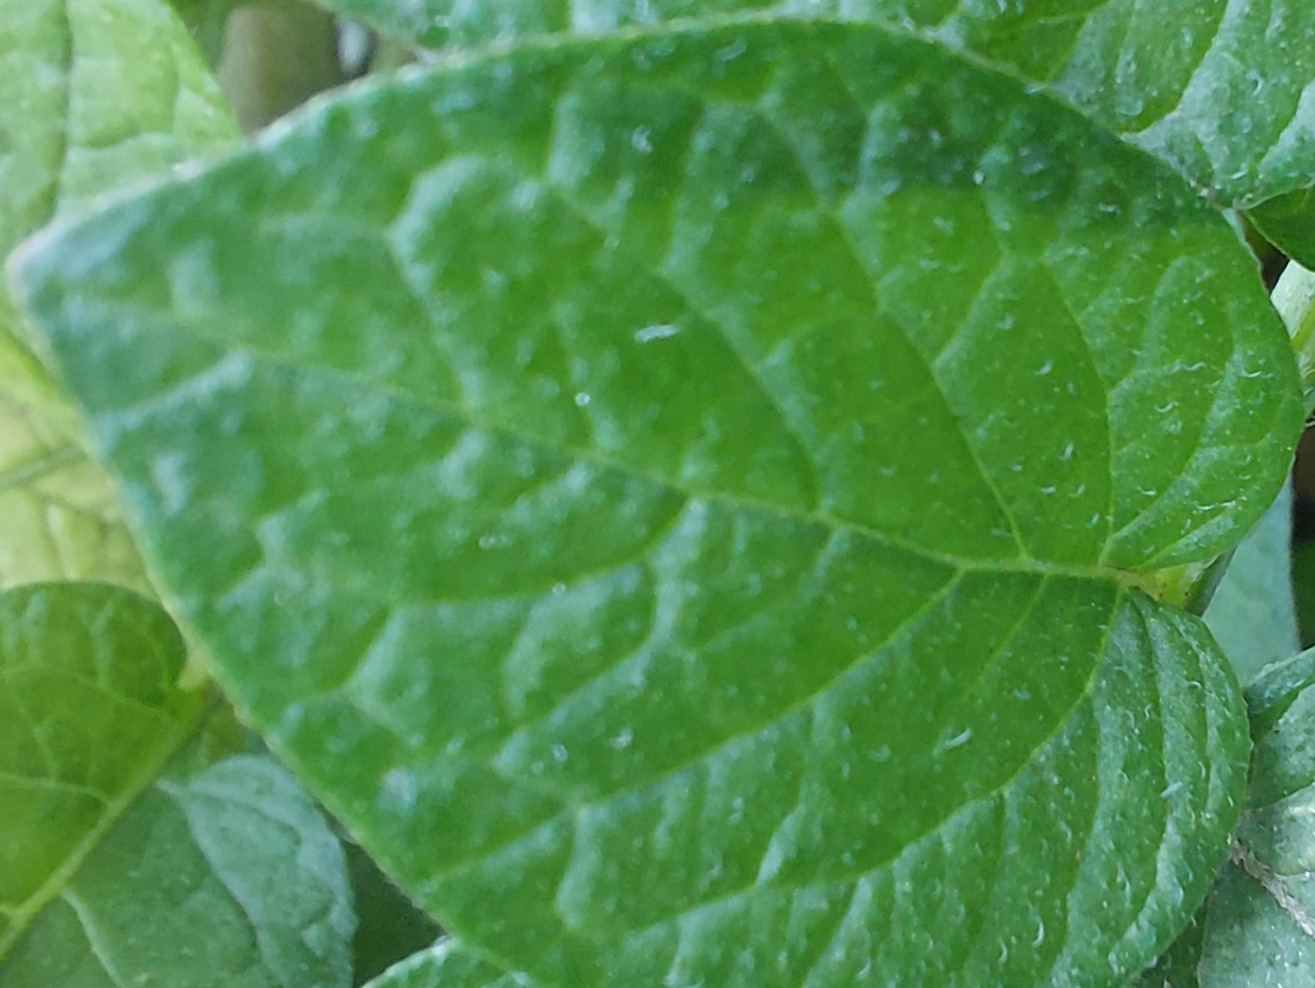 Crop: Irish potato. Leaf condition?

healthy
